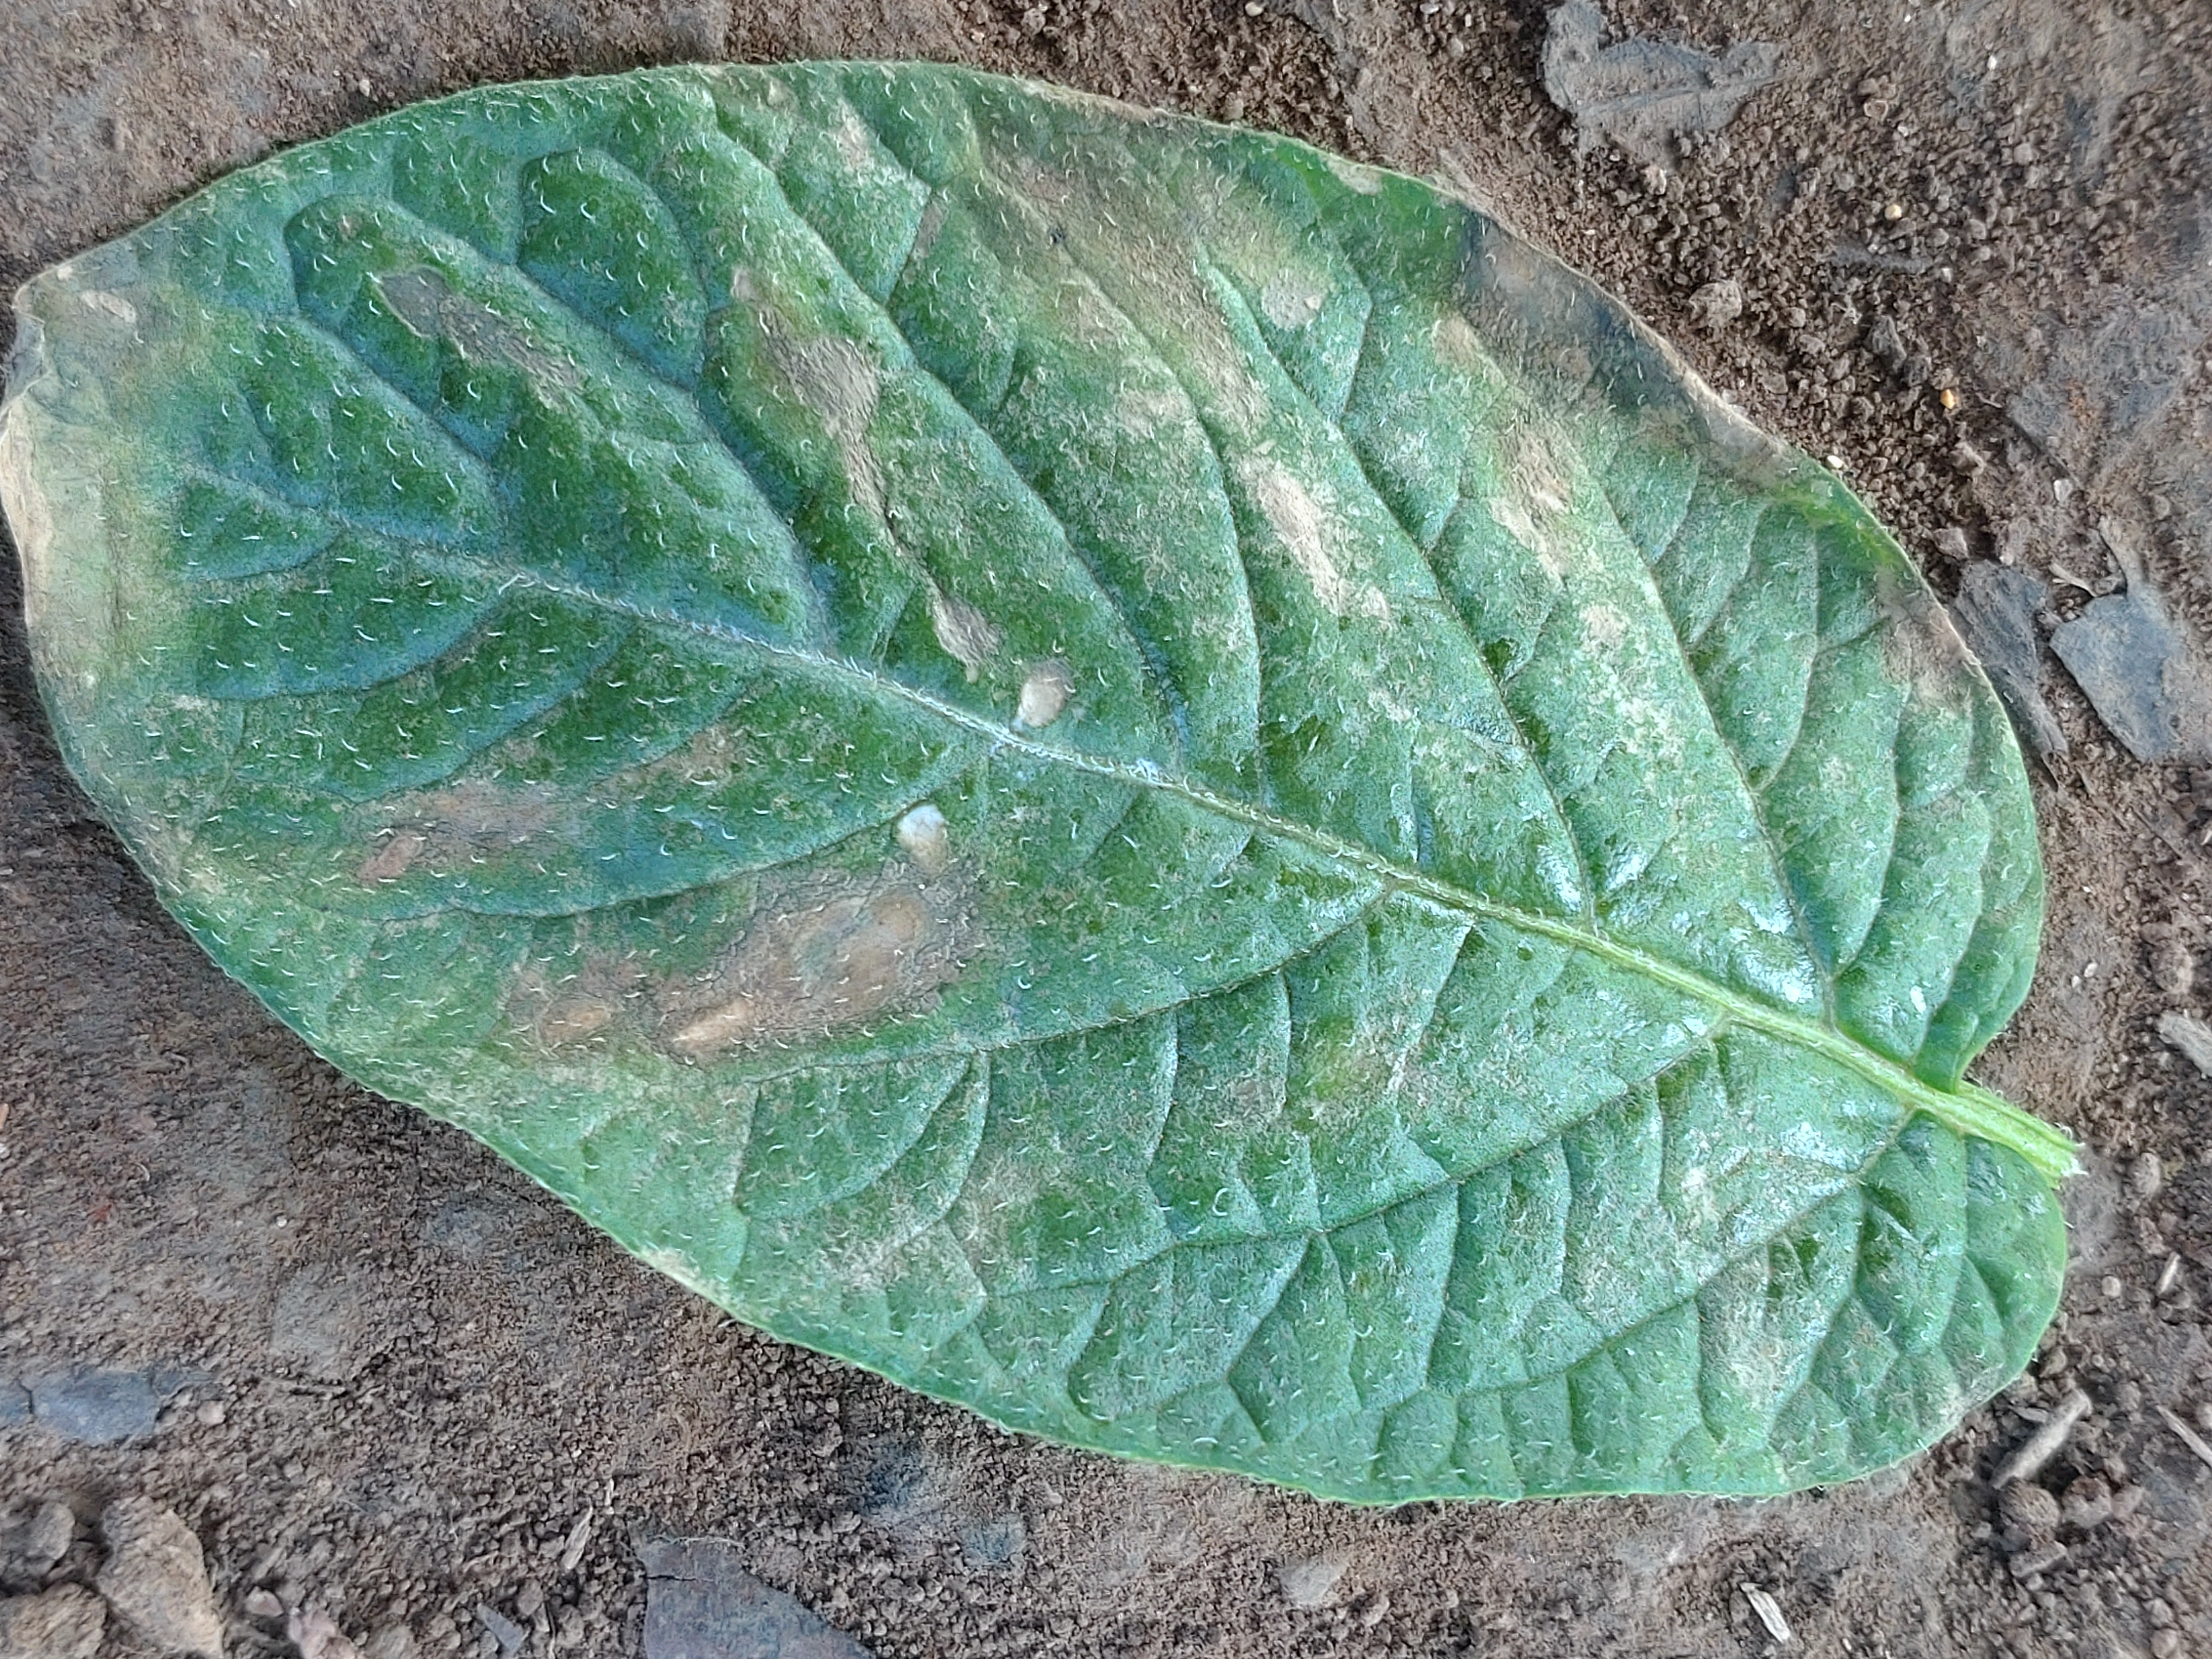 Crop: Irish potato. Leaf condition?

early blight
